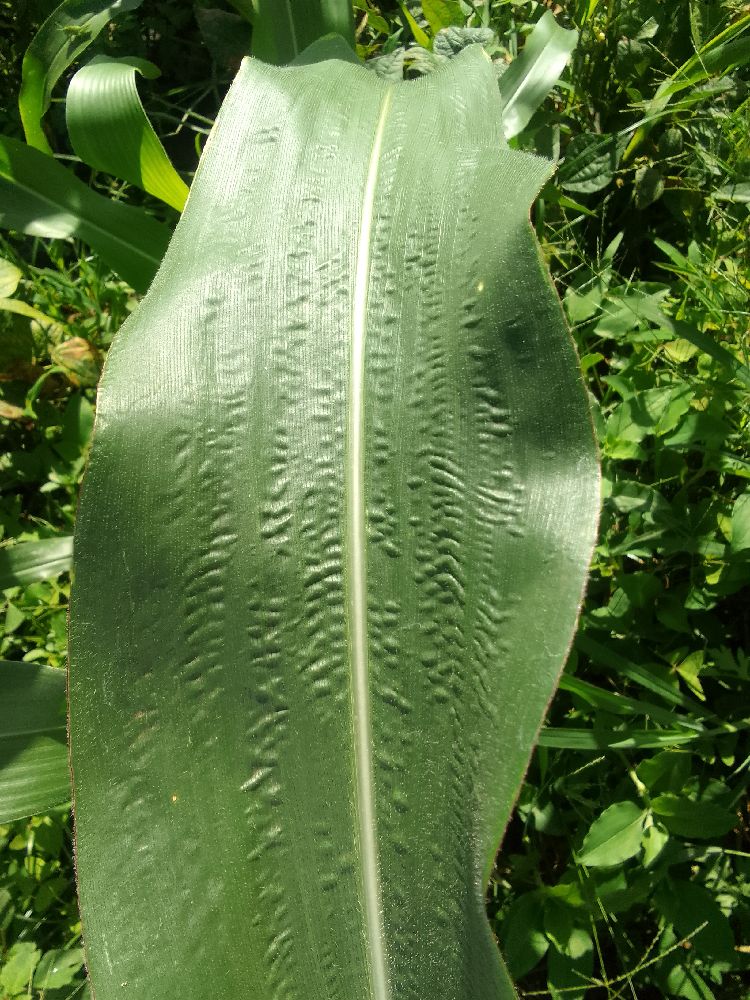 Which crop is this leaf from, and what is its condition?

maize, healthy
